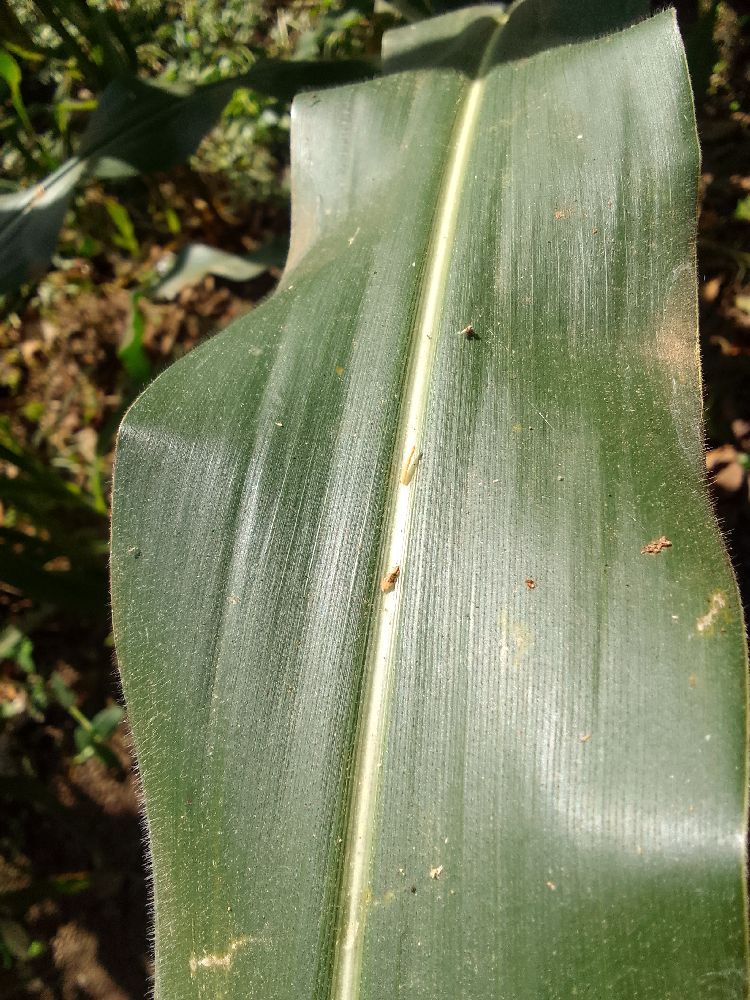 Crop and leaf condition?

maize, healthy
